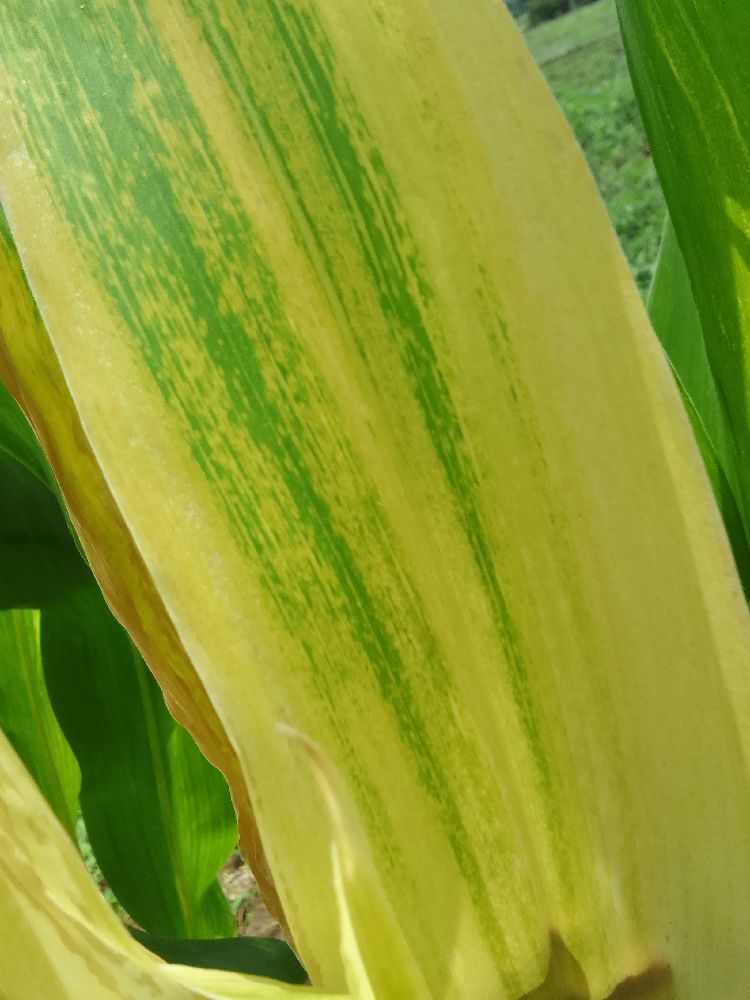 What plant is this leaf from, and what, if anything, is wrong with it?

maize, maize lethal necrosis
